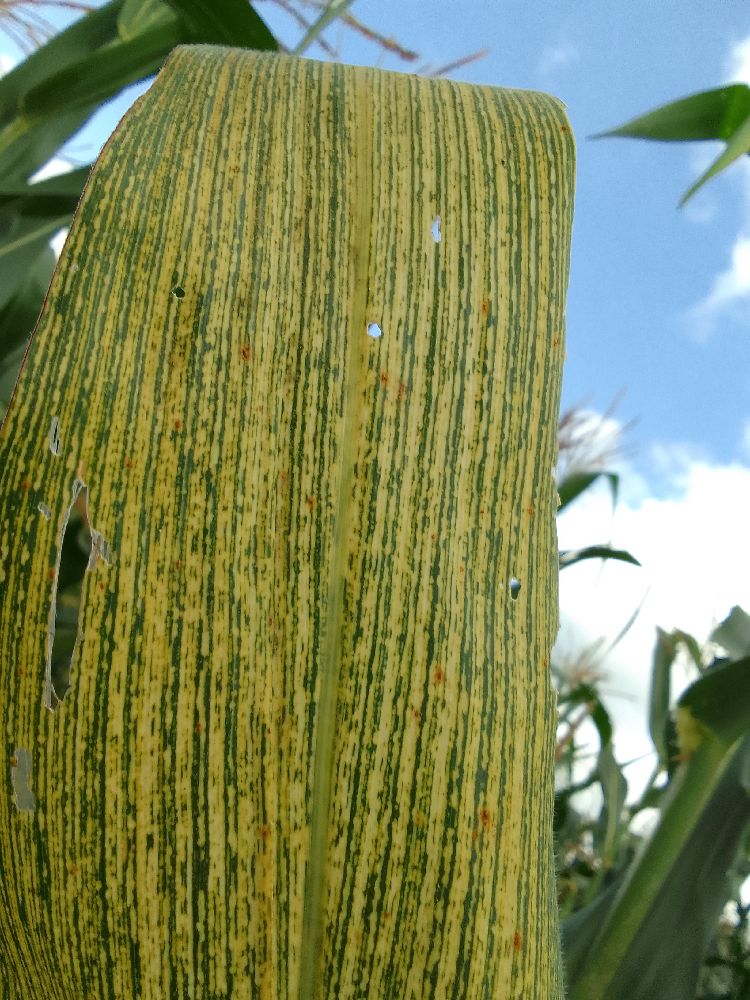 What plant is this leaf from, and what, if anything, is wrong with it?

maize, maize streak virus
